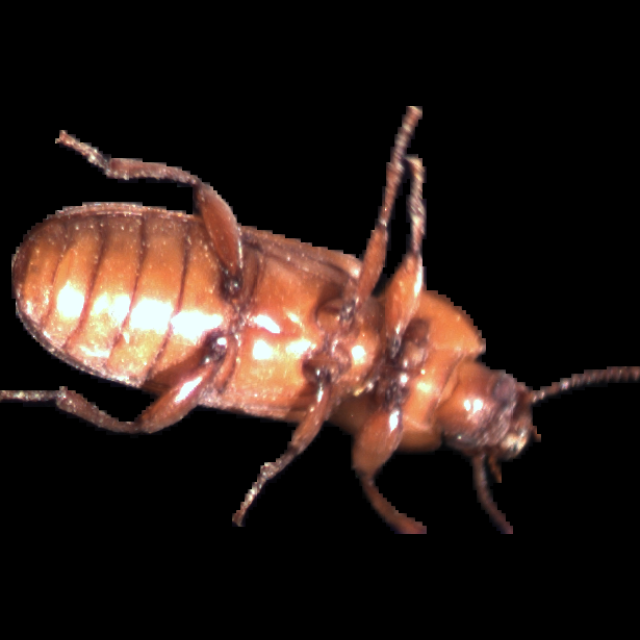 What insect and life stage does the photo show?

mealworm beetle
